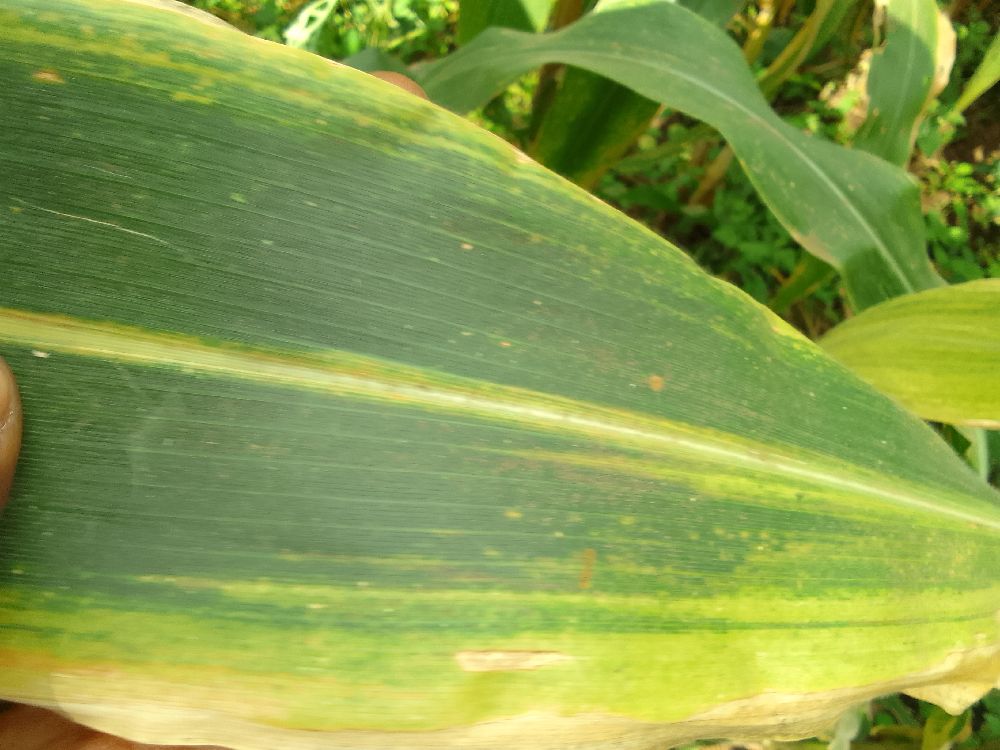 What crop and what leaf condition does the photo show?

maize, maize lethal necrosis
